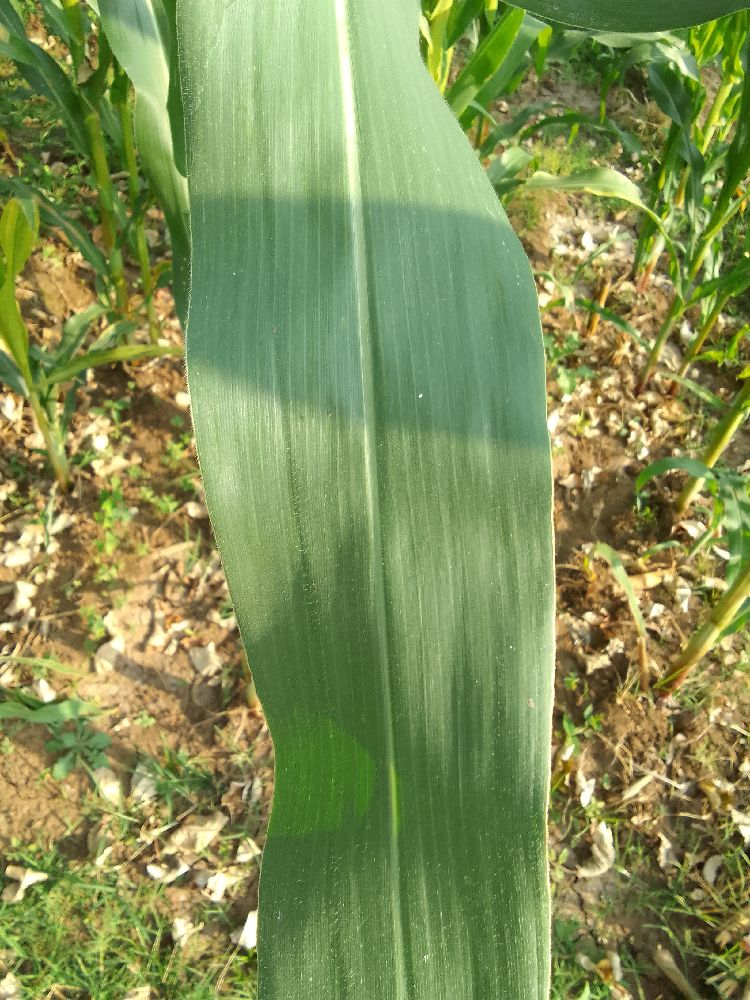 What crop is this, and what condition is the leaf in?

maize, healthy
